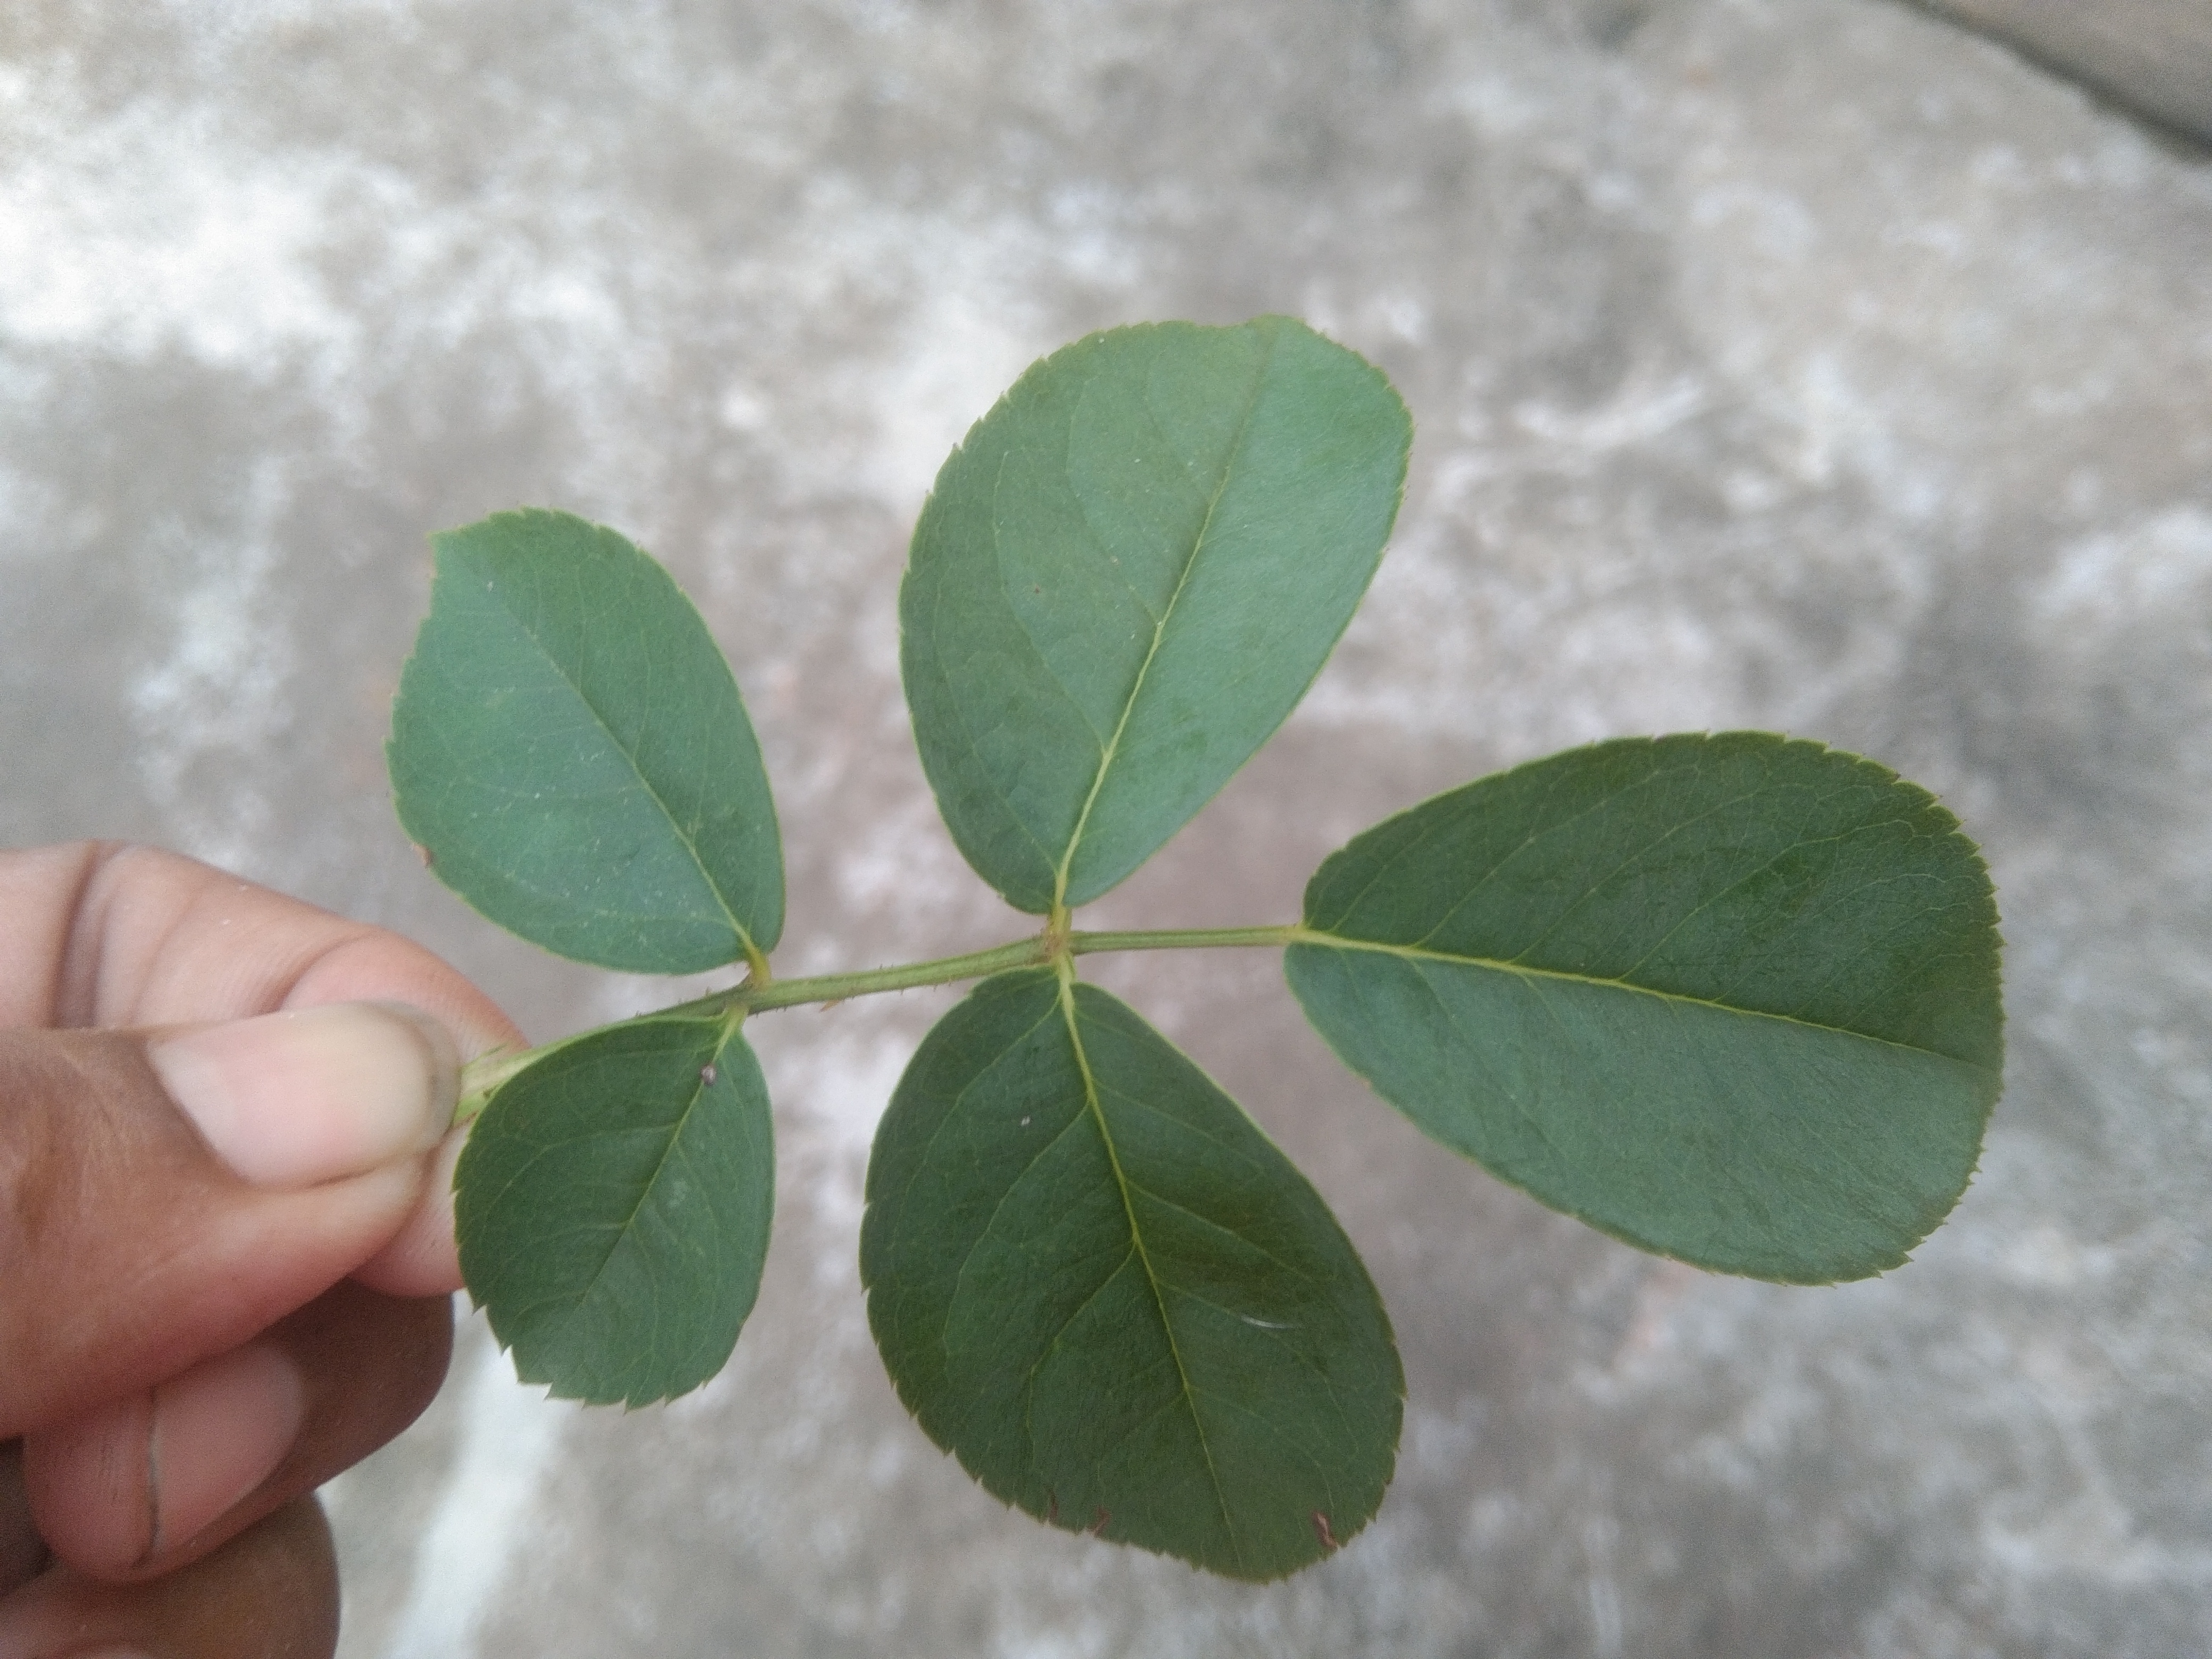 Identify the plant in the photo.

rose
